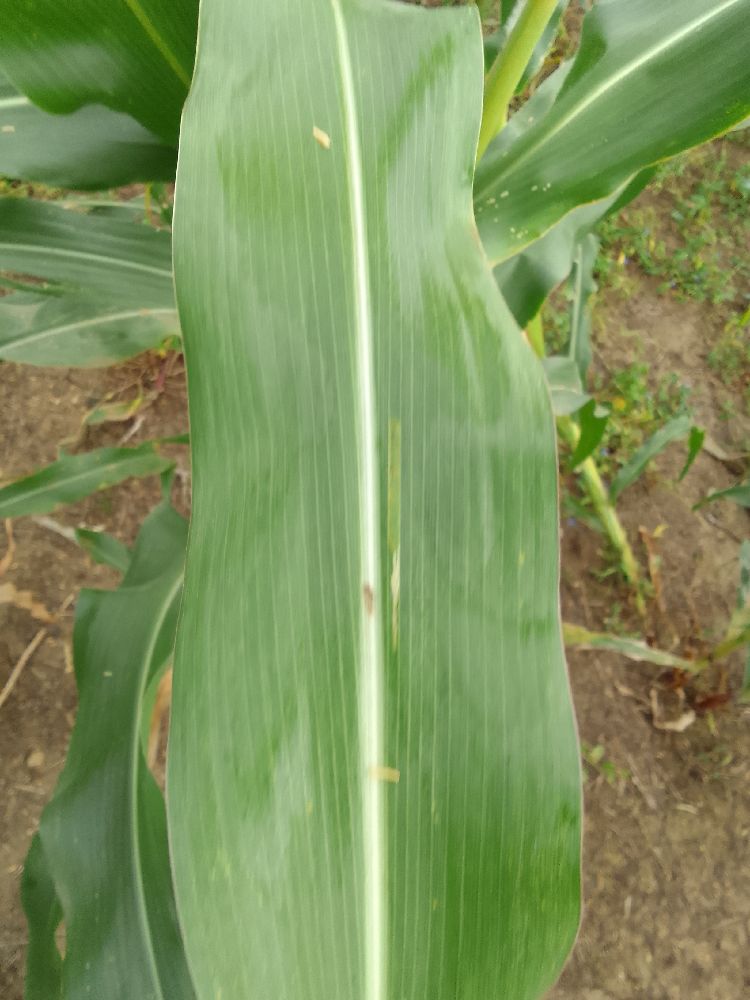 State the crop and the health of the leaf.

maize, healthy
